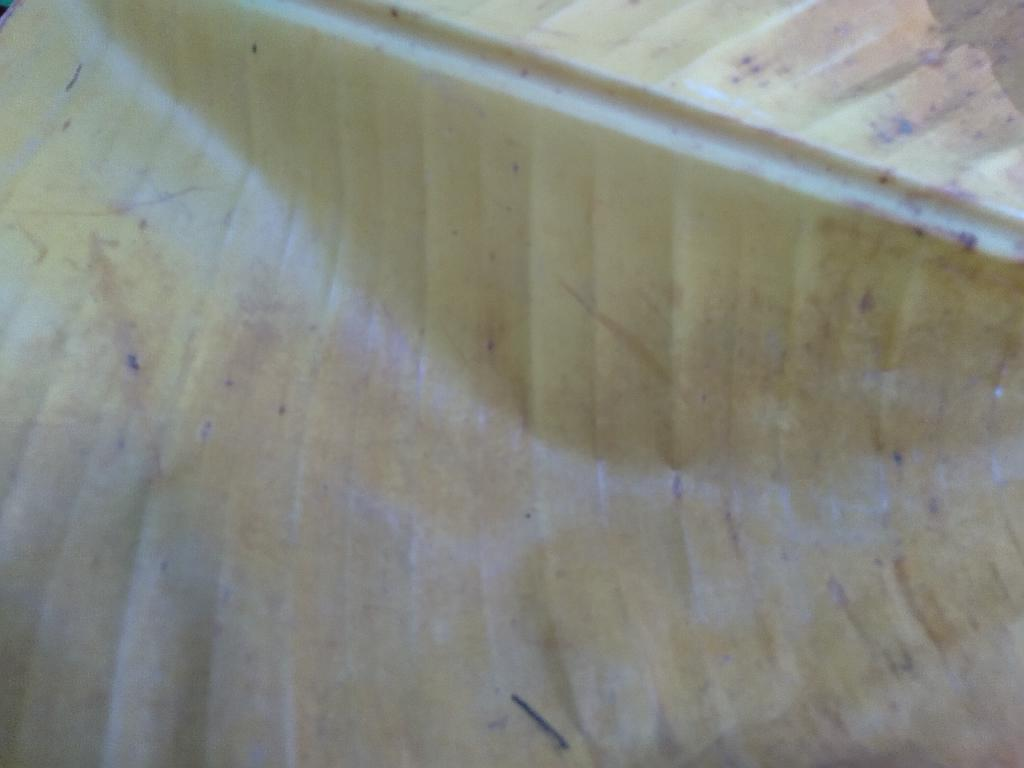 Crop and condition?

banana, fusarium wilt race 1
